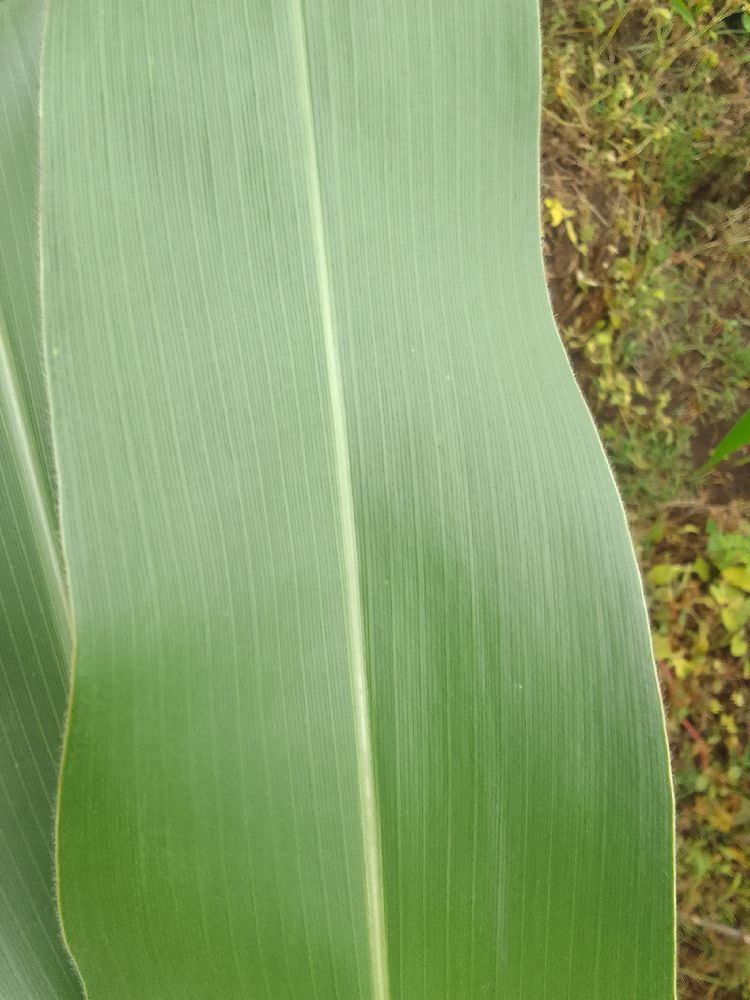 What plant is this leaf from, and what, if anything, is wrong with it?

maize, healthy
